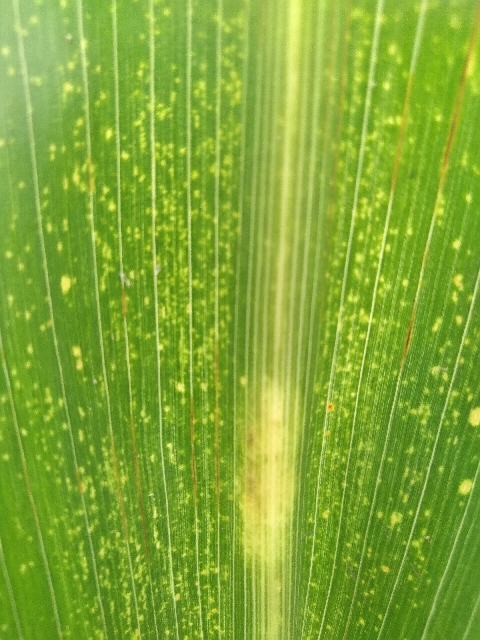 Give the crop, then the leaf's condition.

maize, maize lethal necrosis
